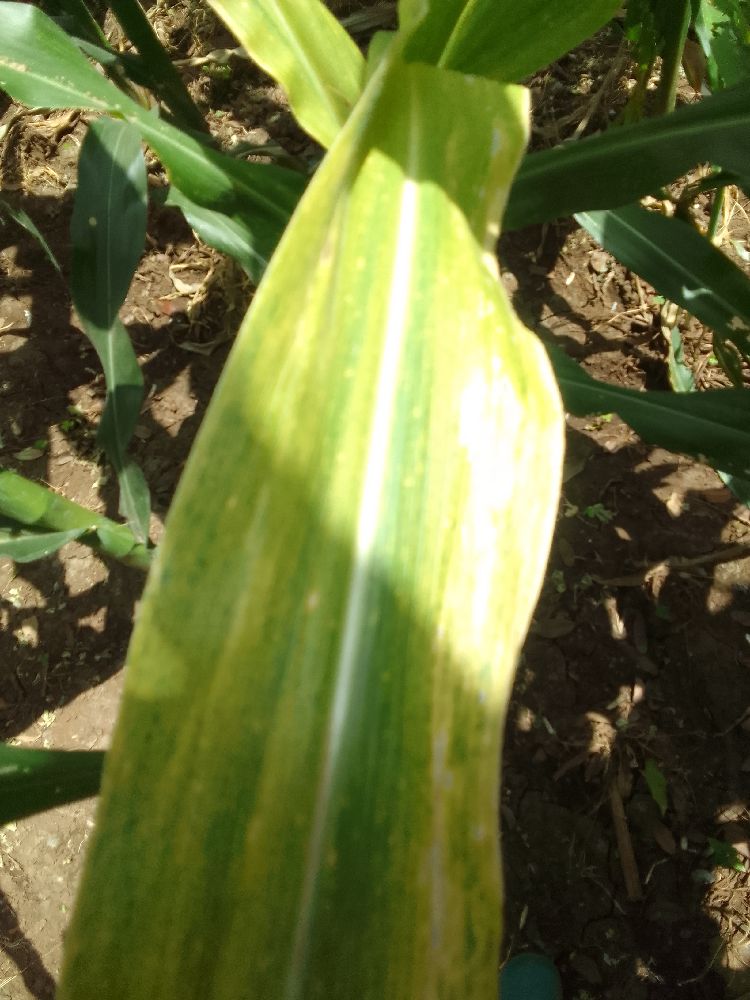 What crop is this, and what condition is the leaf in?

maize, maize lethal necrosis
